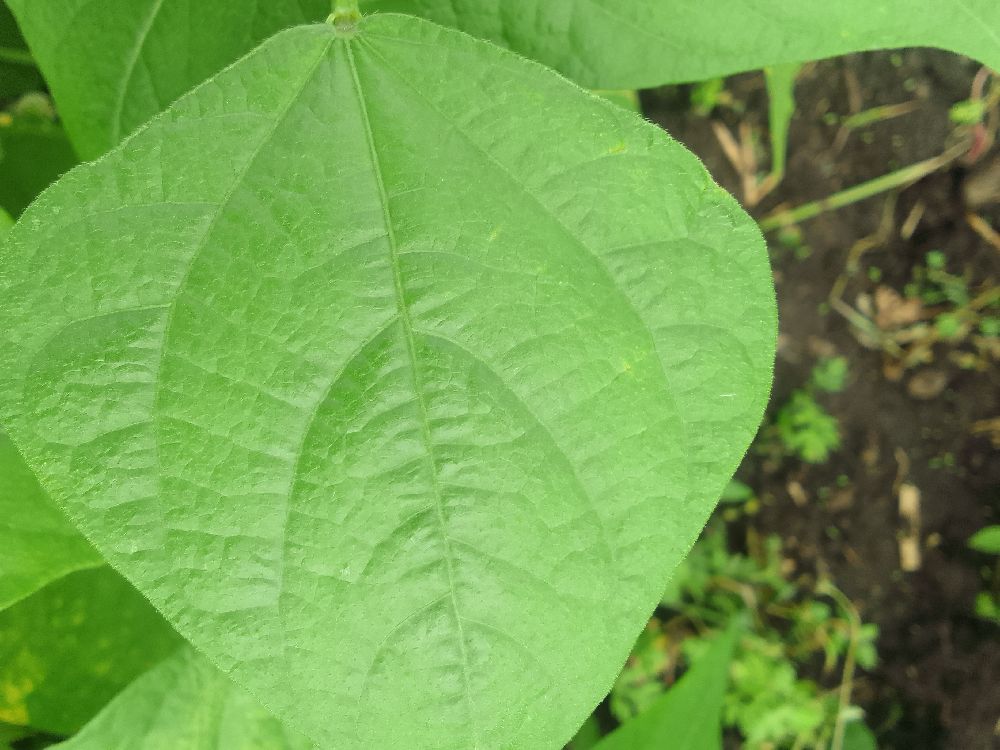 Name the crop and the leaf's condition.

common bean, healthy
